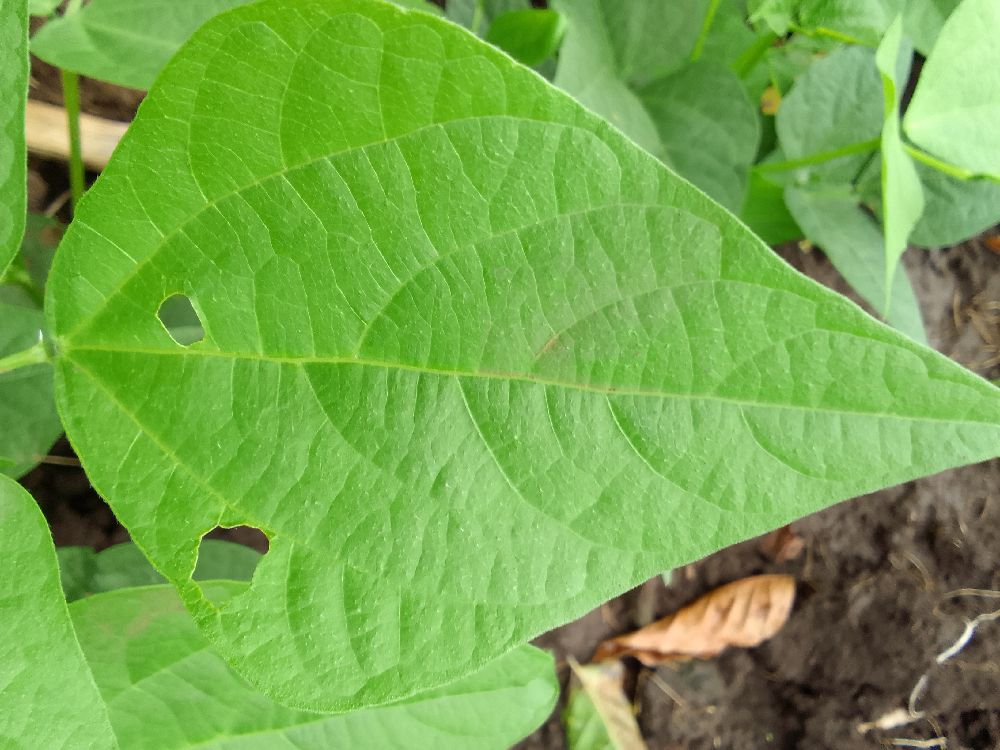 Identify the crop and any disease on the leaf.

common bean, healthy
